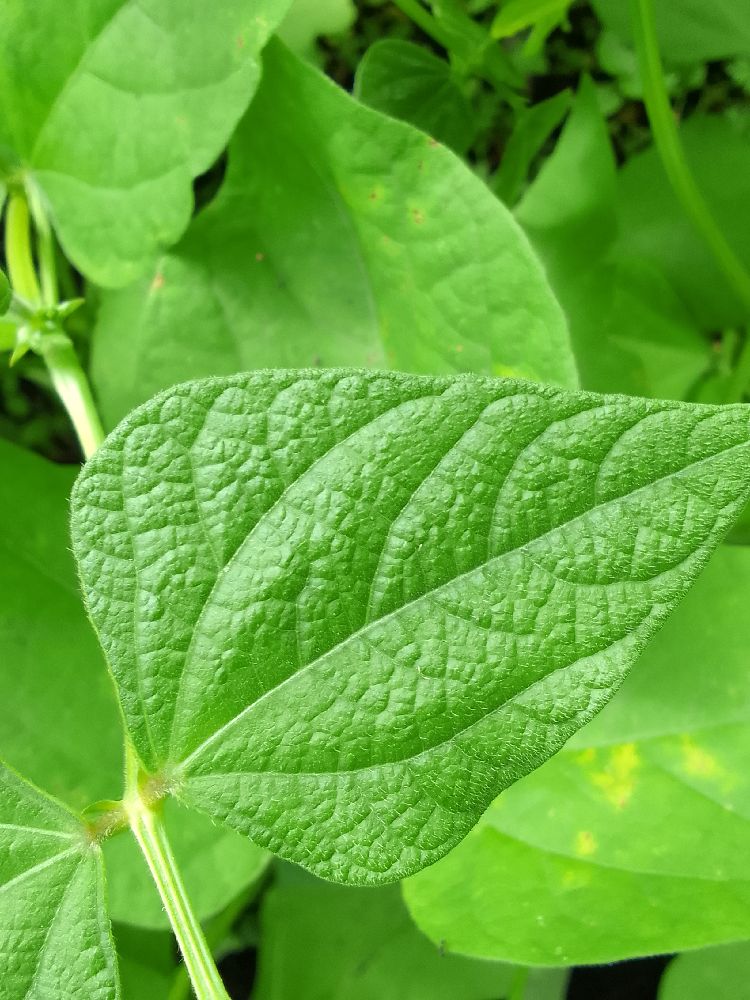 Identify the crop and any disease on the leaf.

common bean, healthy
